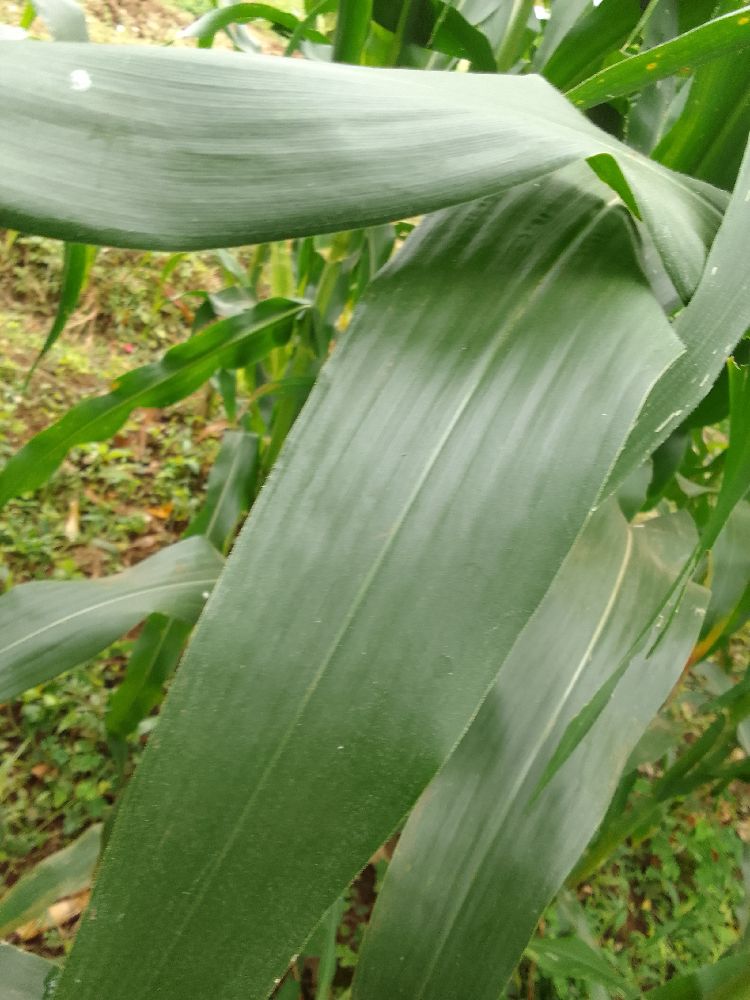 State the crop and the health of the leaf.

maize, healthy
